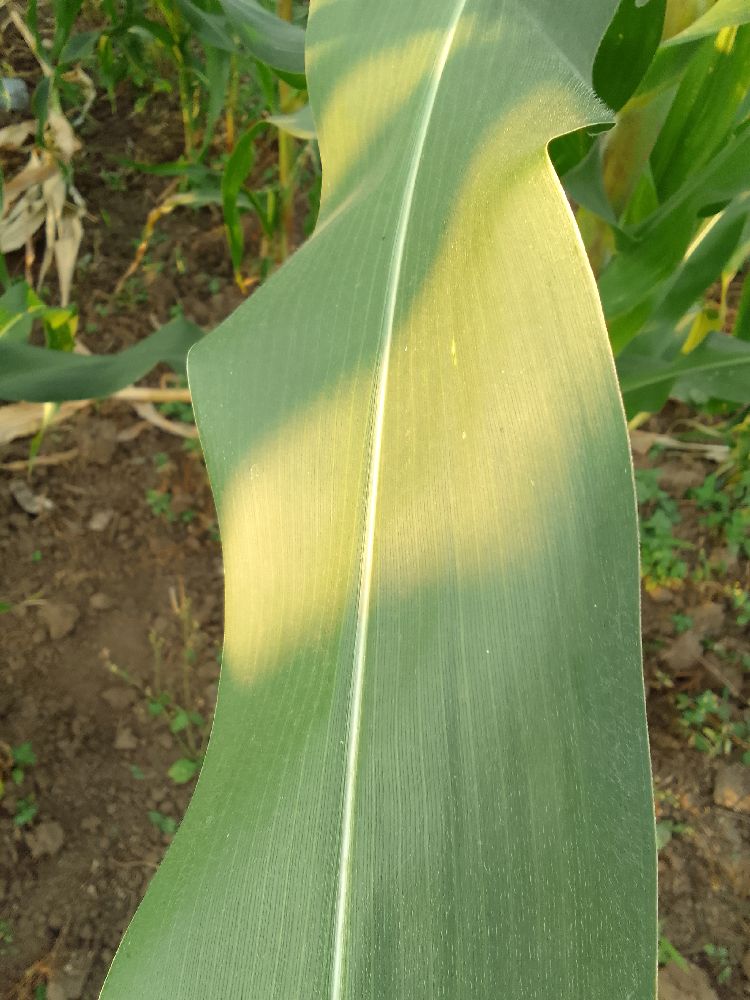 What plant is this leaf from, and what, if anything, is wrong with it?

maize, healthy
